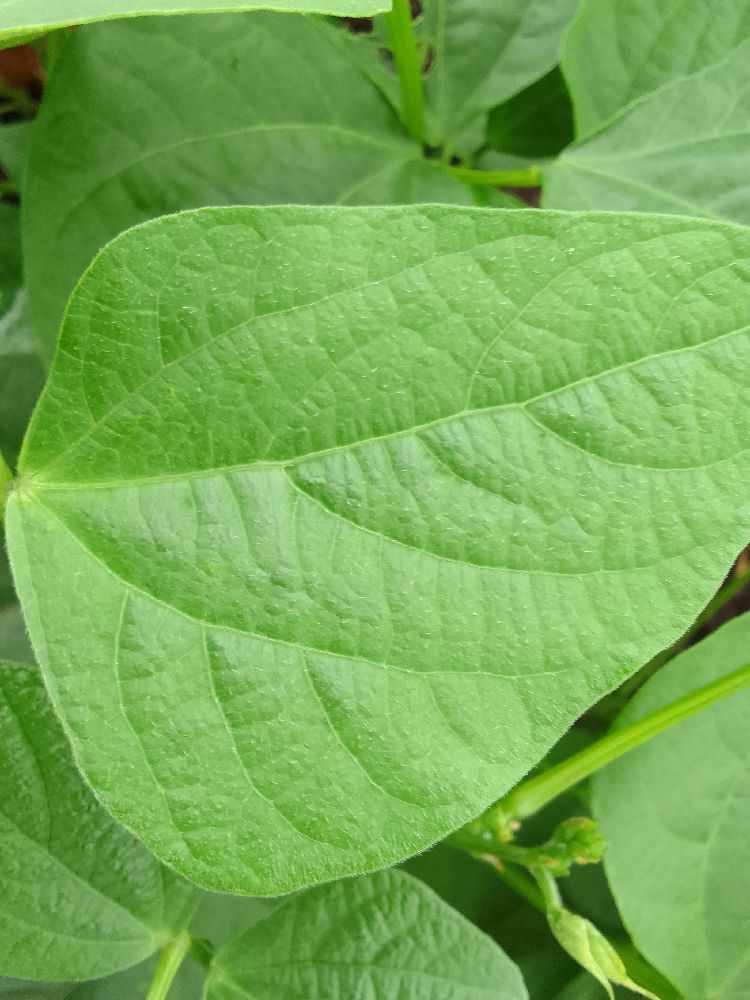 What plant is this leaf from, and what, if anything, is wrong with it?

common bean, healthy
